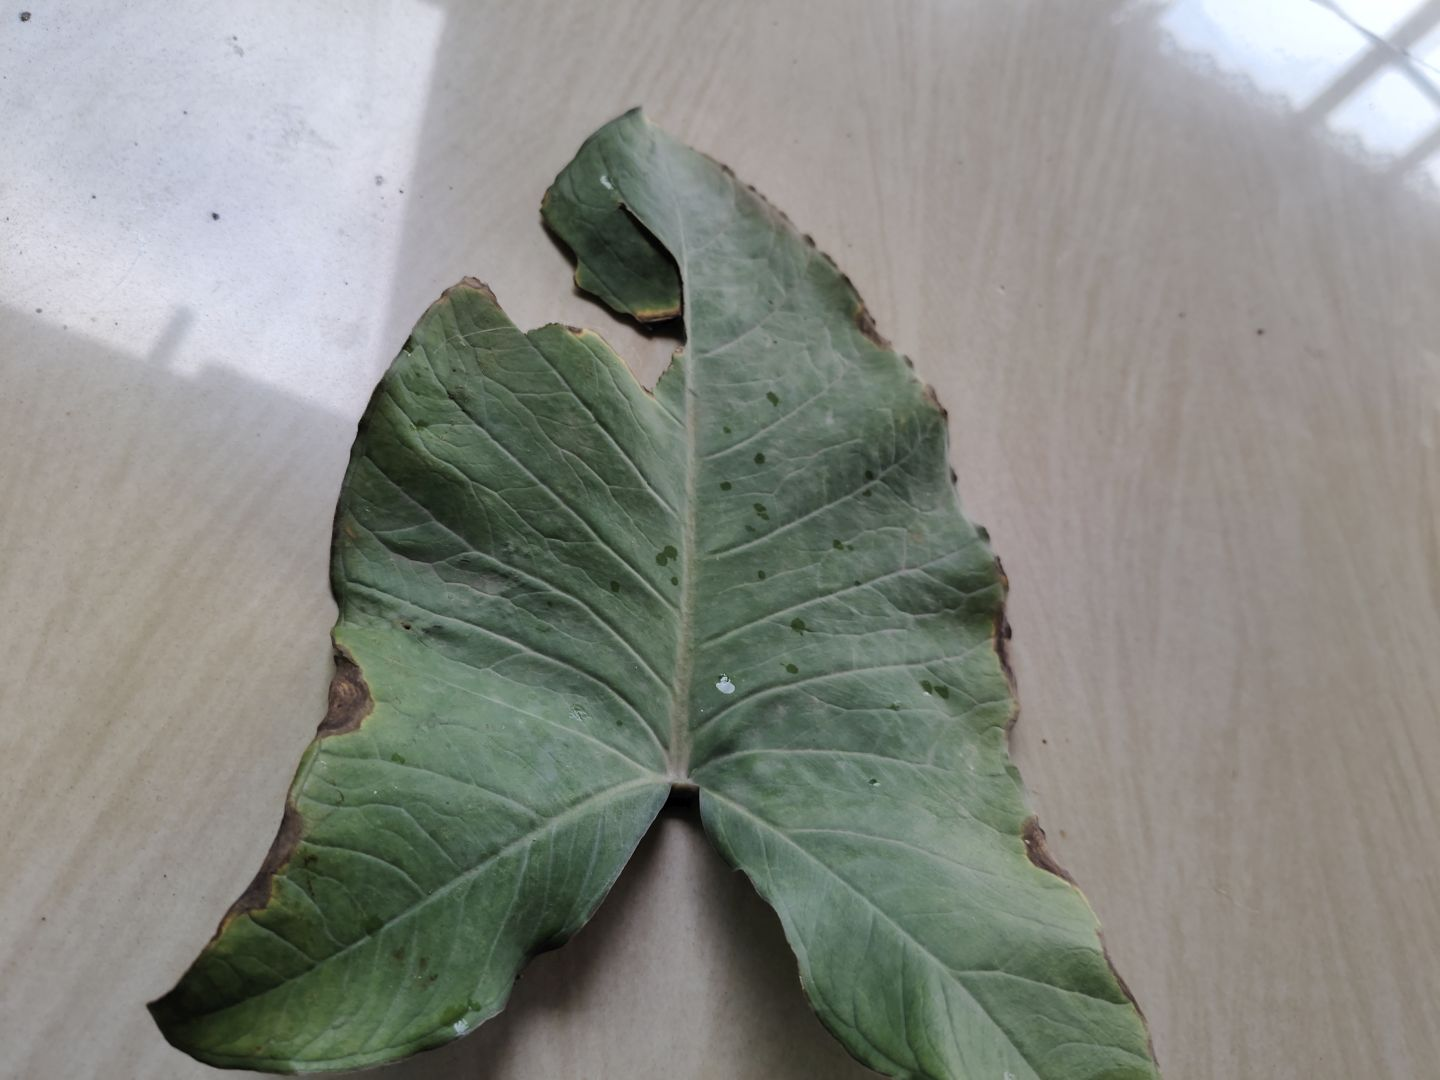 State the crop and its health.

taro, leaf blight
